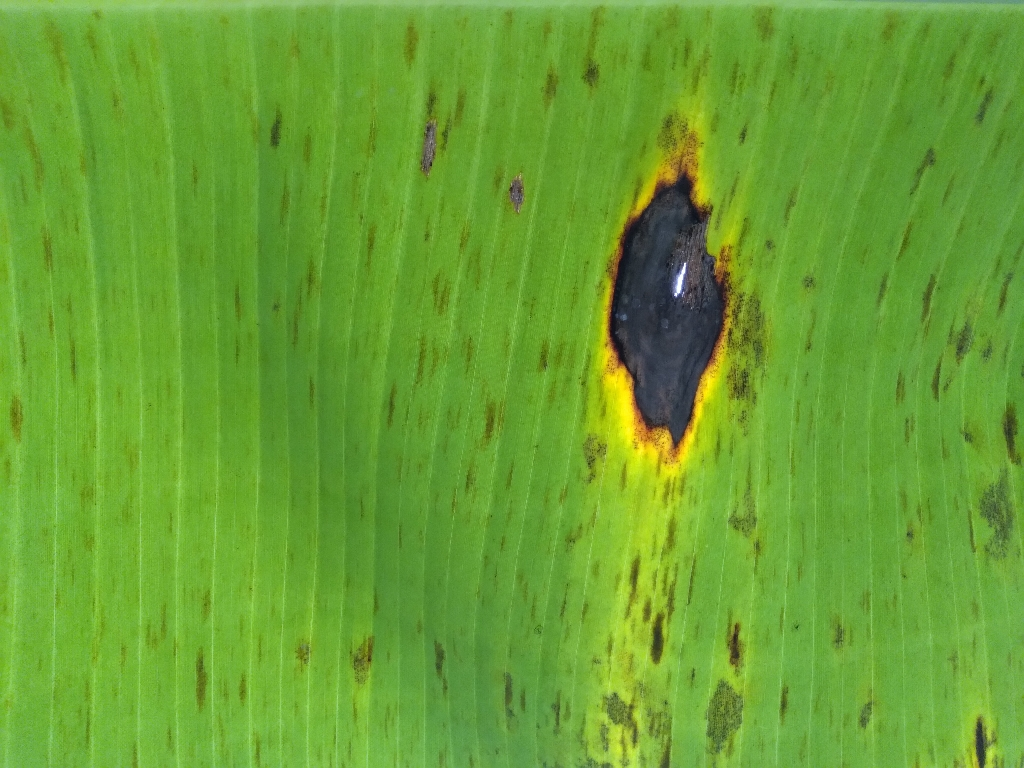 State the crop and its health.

banana, black sigatoka
